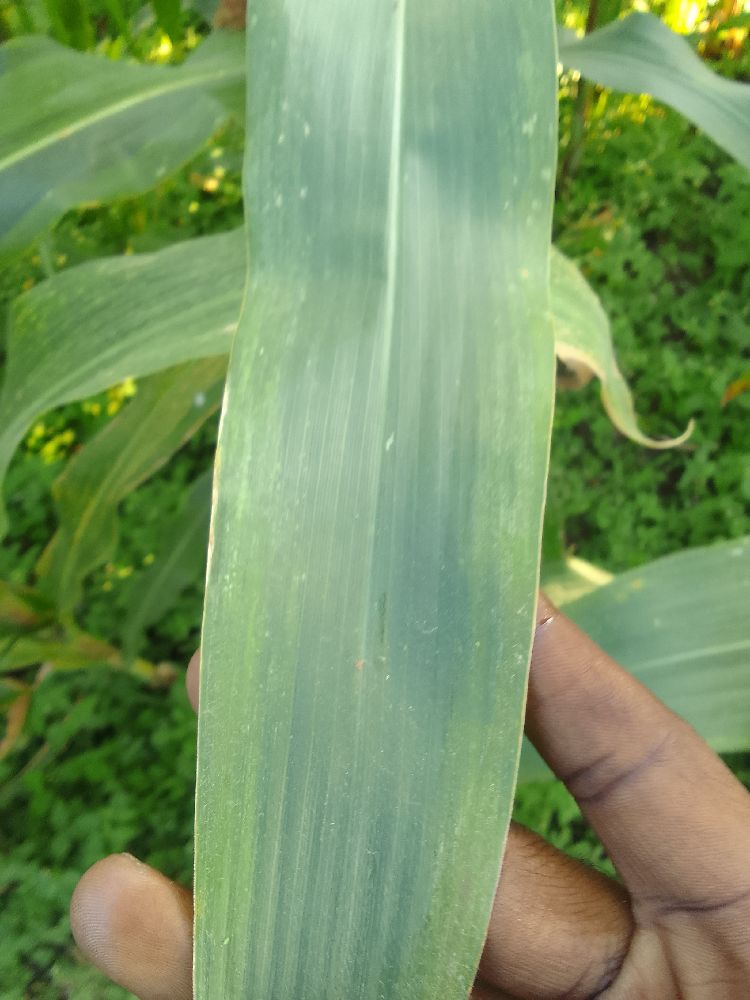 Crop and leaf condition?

maize, healthy
